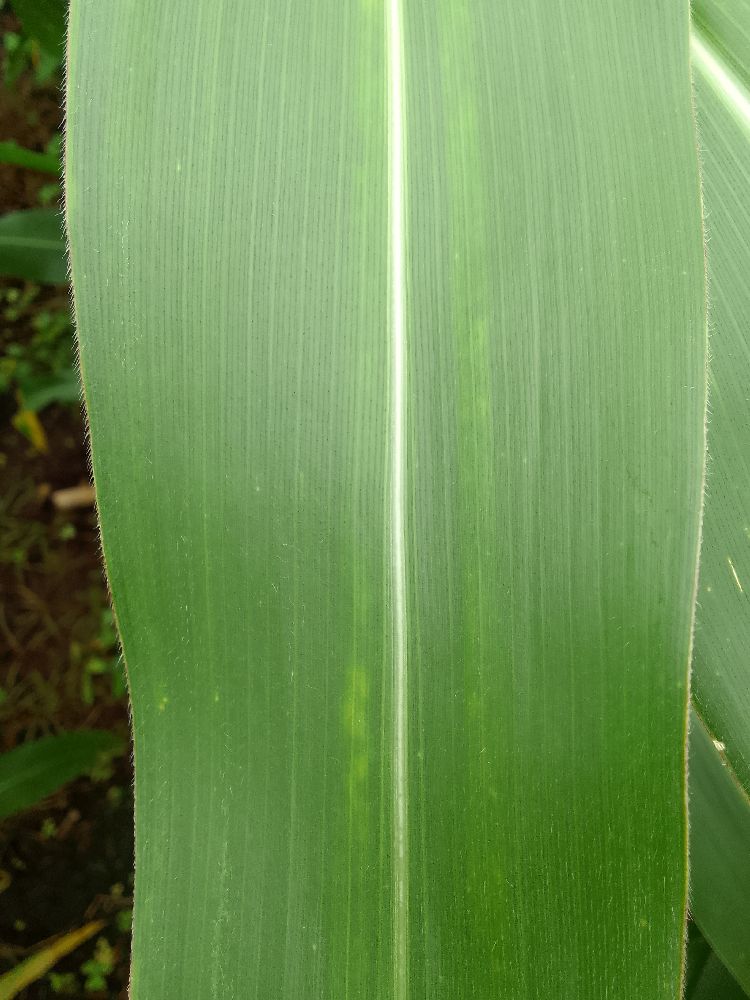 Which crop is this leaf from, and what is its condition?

maize, healthy
